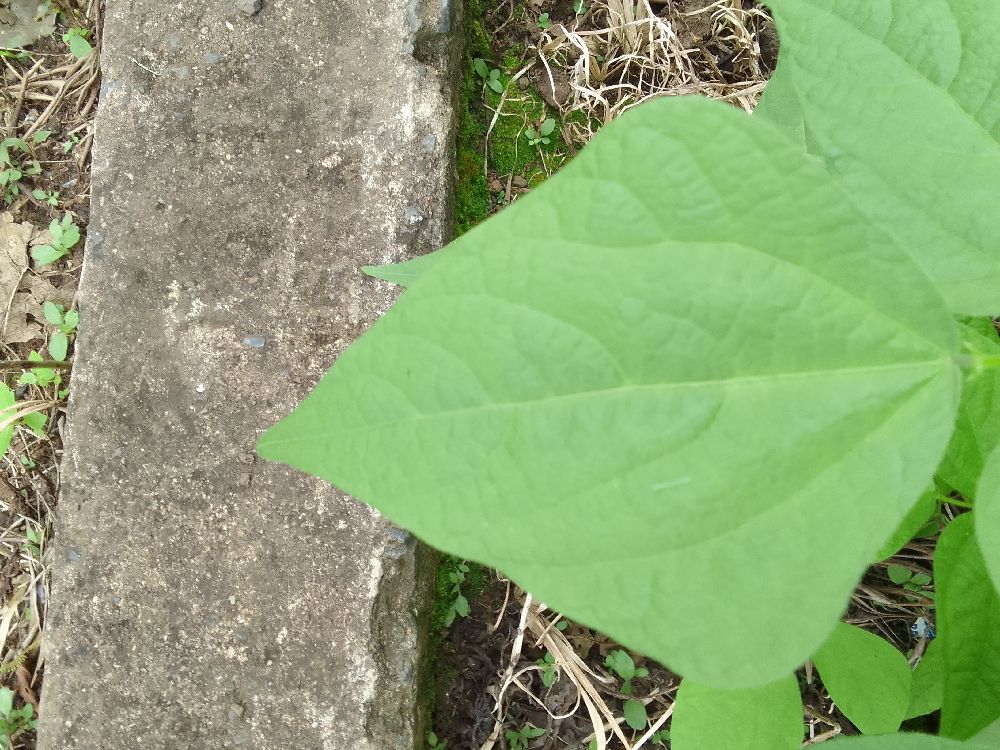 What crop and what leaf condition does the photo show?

common bean, healthy
